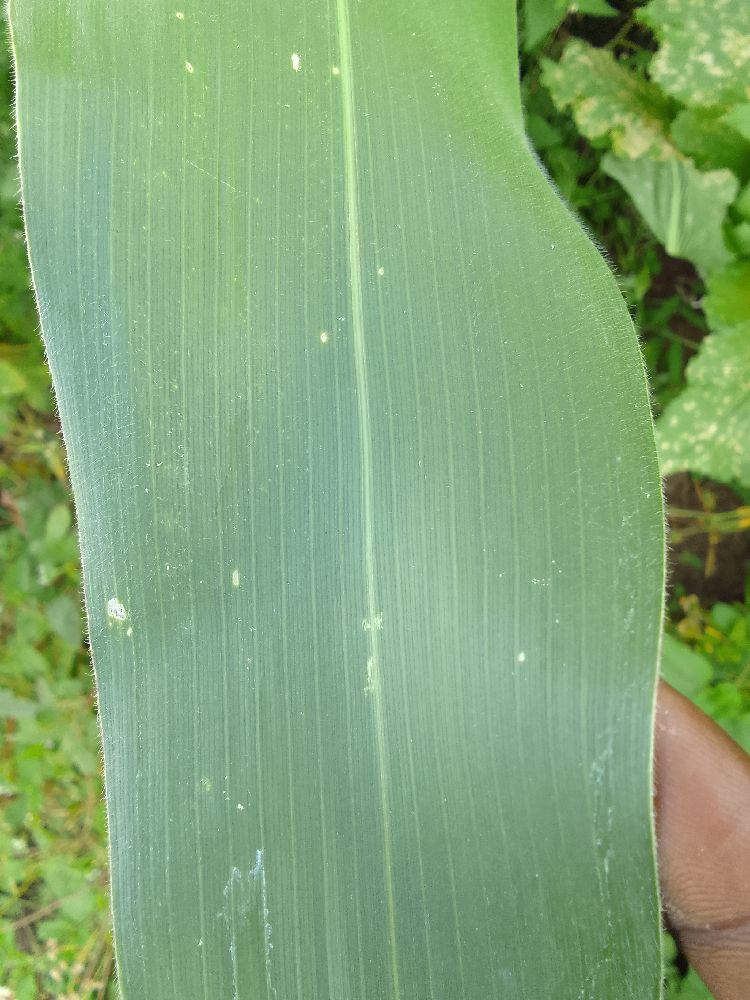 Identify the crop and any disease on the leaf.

maize, healthy
